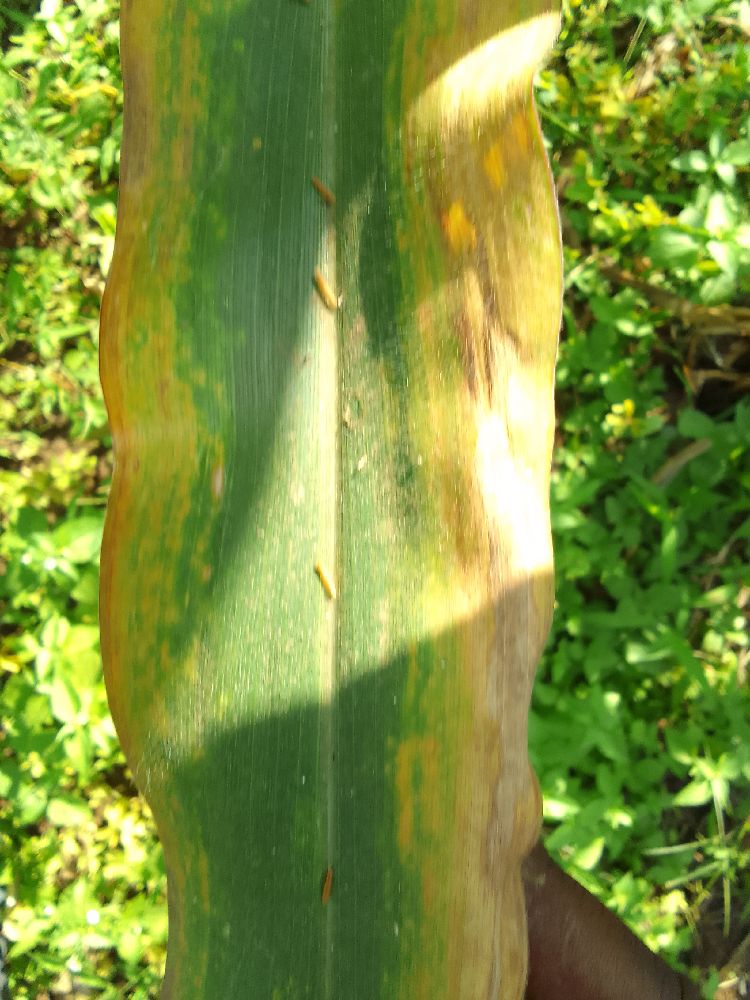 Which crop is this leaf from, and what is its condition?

maize, maize lethal necrosis
